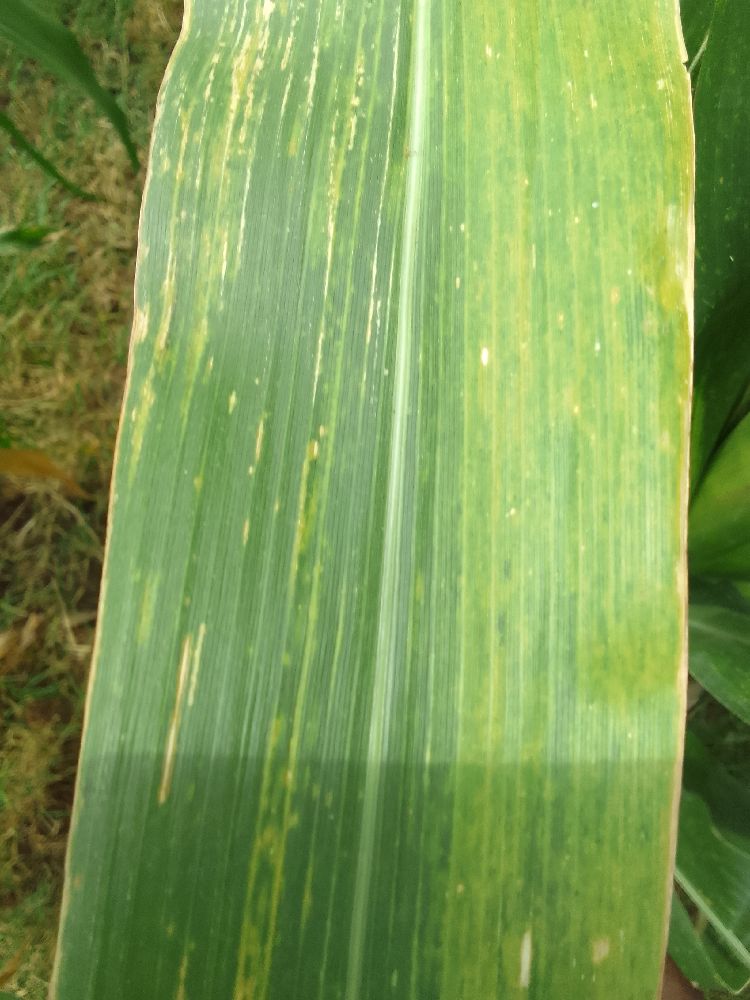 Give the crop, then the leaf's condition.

maize, maize lethal necrosis
